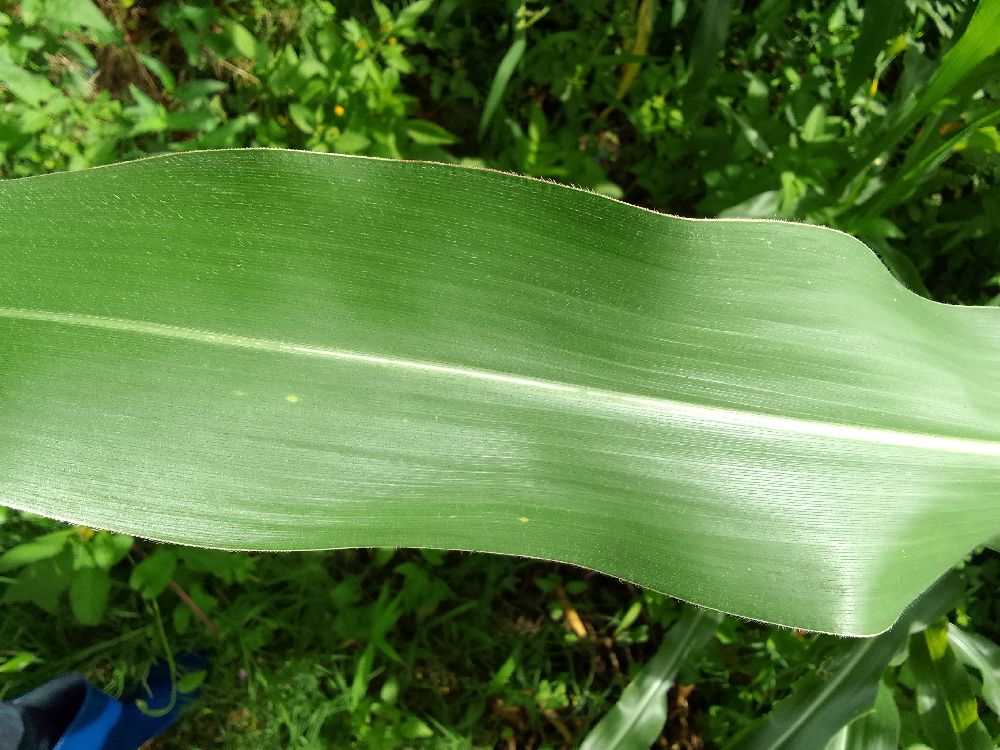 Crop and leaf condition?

maize, healthy
